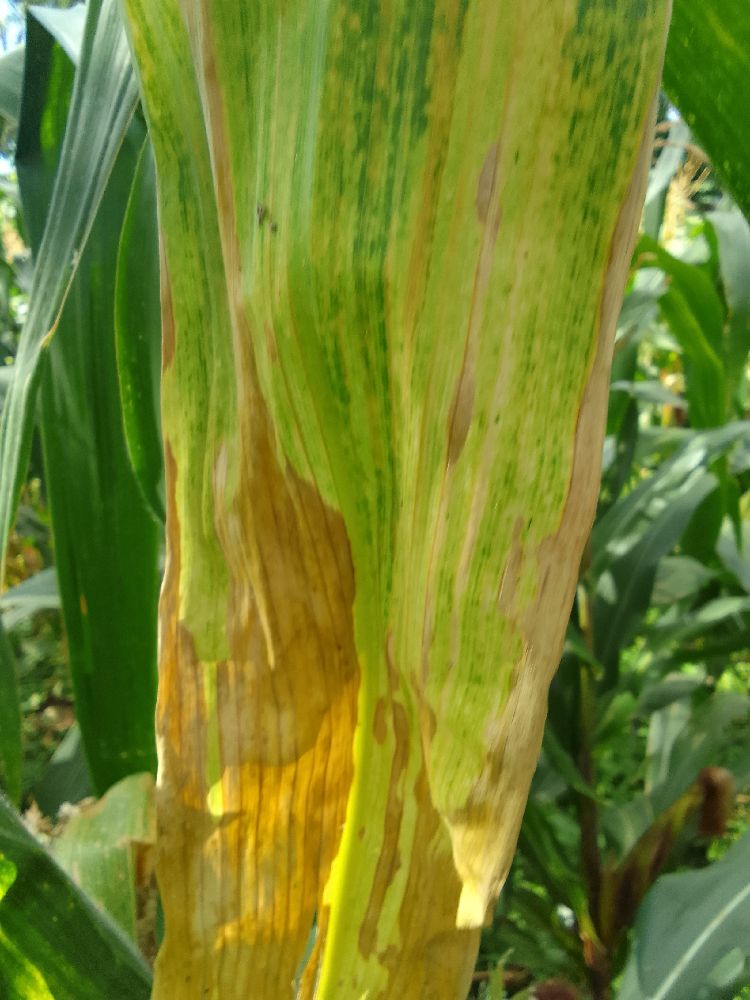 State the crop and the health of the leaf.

maize, maize lethal necrosis
